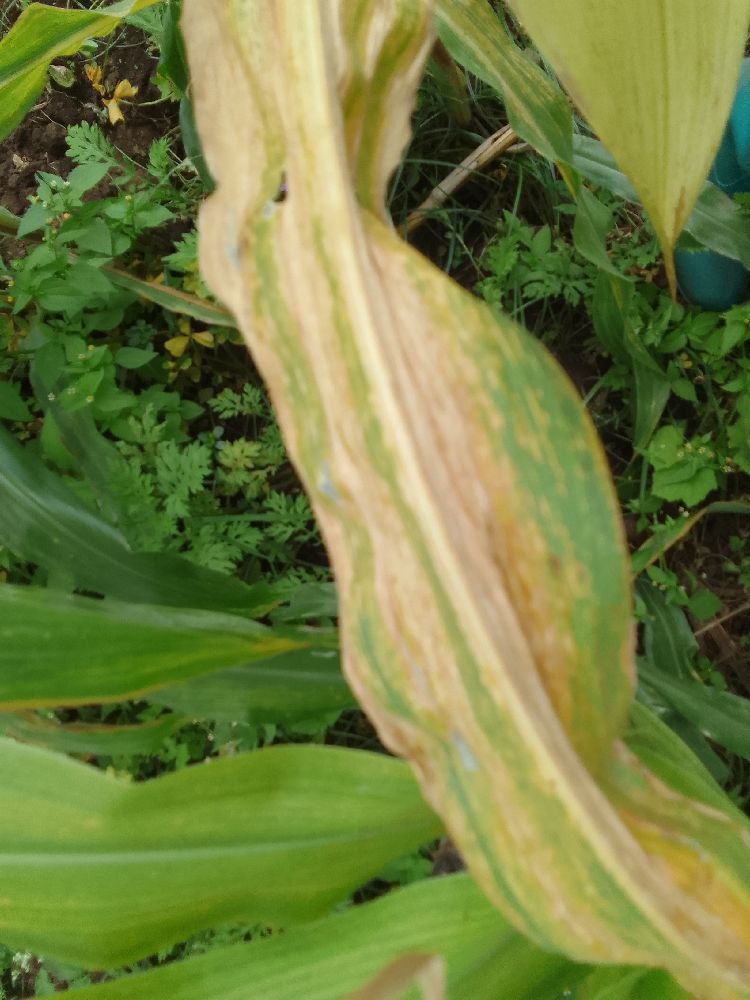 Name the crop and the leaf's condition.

maize, maize lethal necrosis
